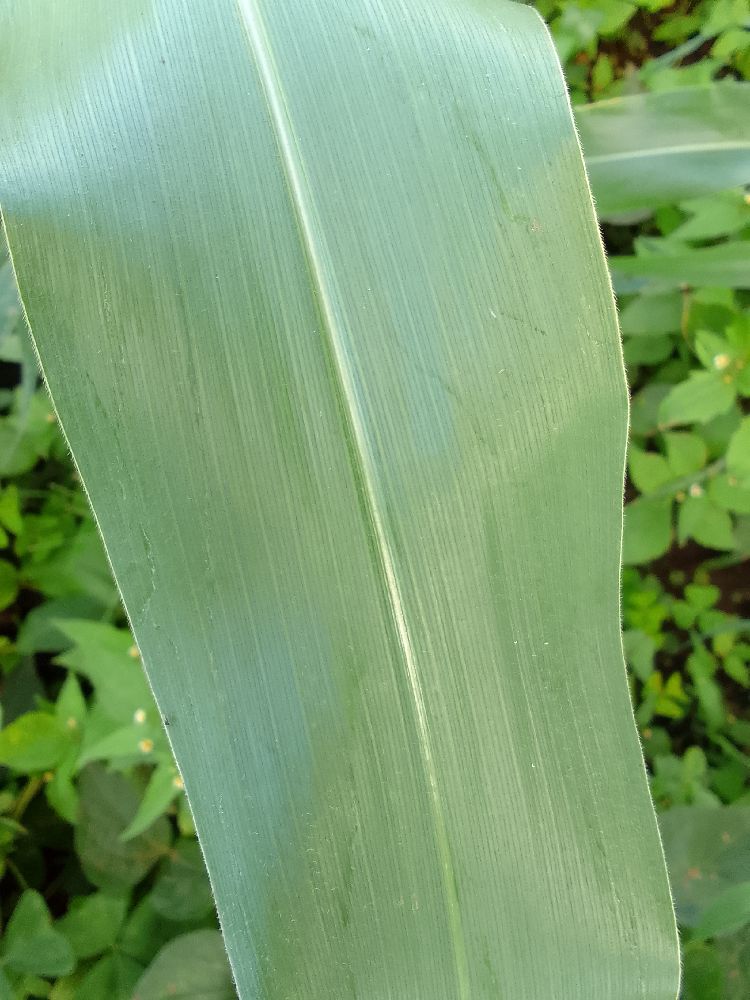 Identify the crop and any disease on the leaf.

maize, healthy
